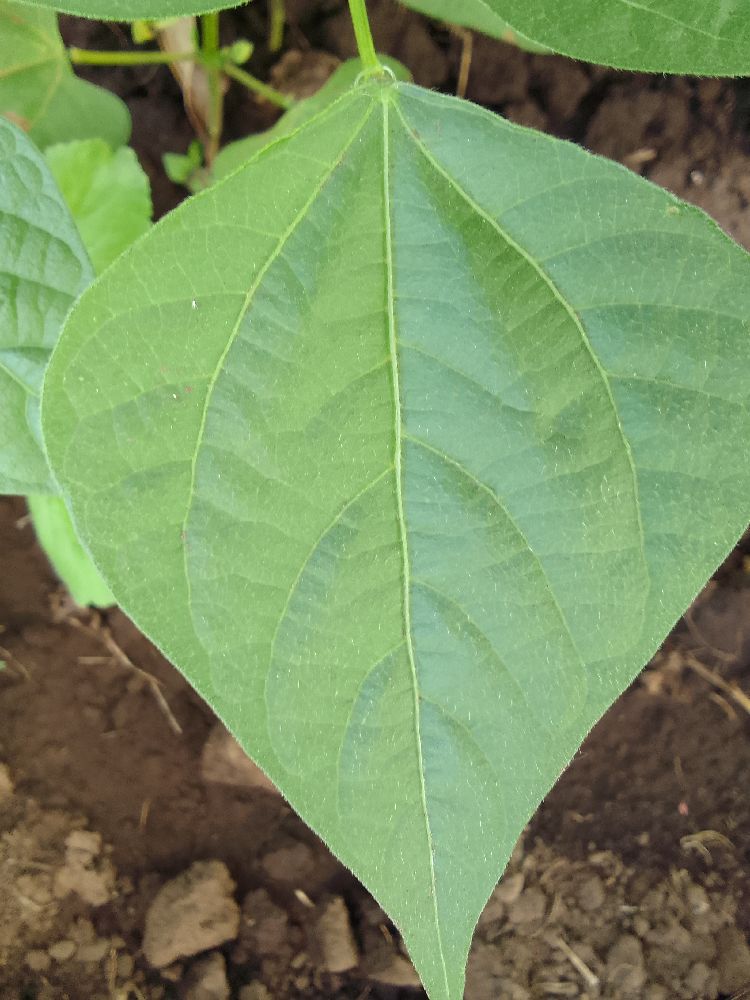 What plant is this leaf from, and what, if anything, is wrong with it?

common bean, healthy
